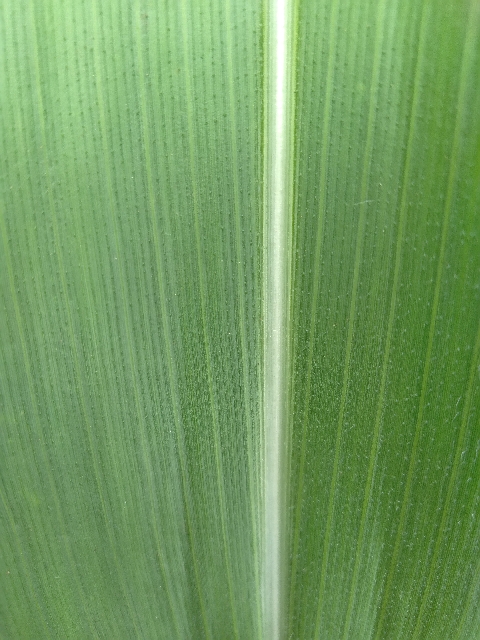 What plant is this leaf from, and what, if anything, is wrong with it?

maize, healthy
